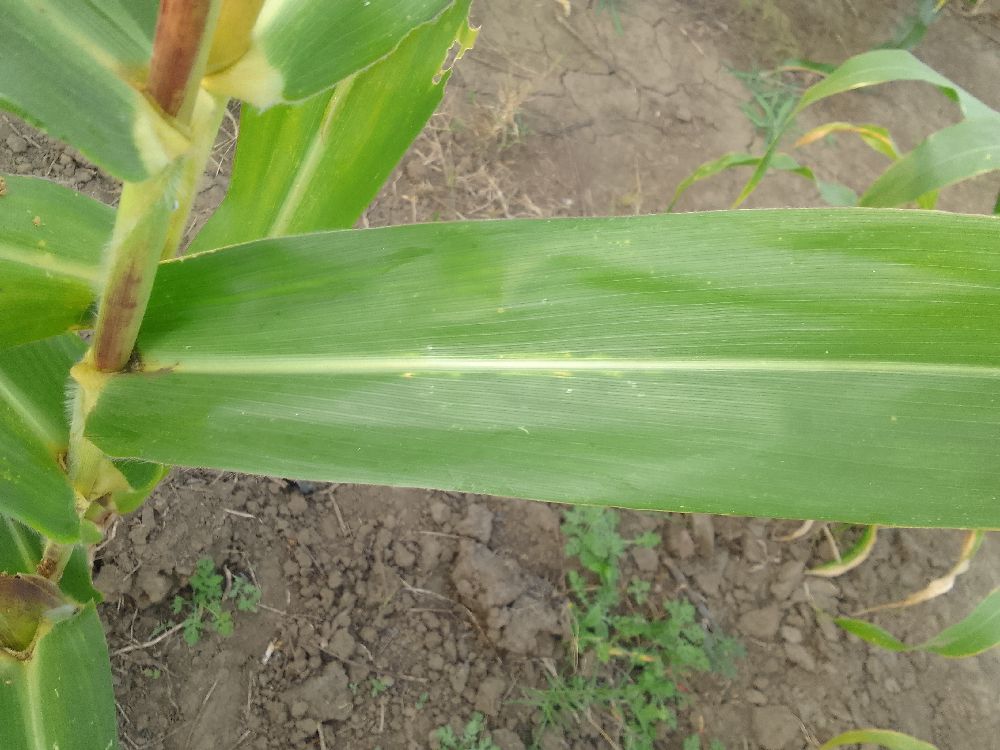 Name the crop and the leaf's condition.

maize, healthy
